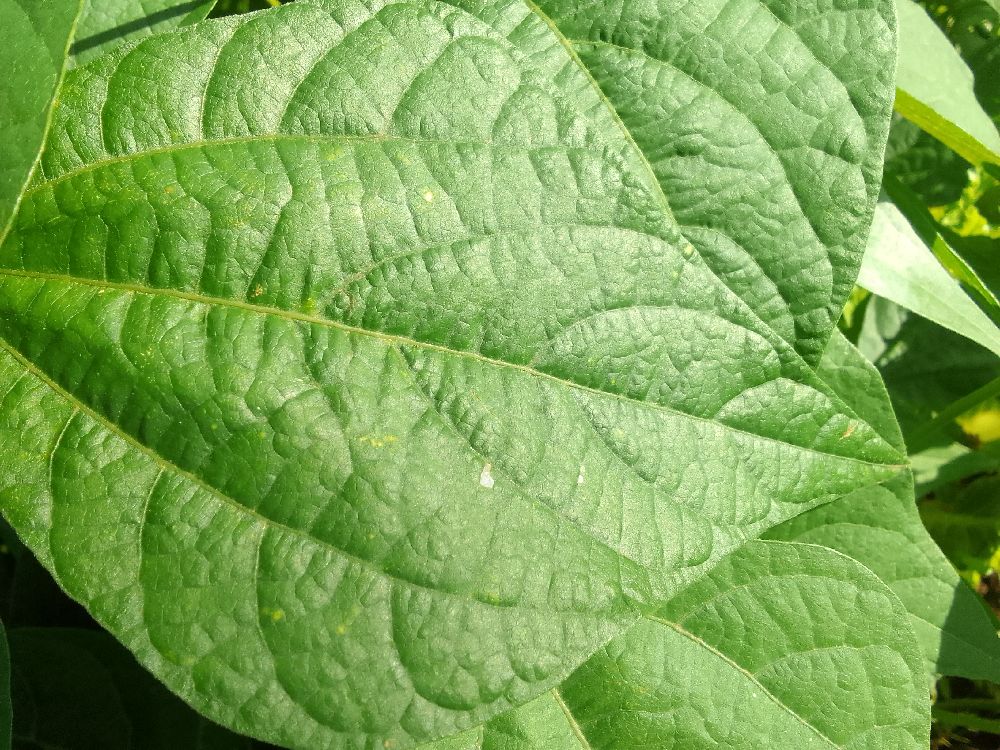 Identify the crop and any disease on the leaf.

common bean, healthy
